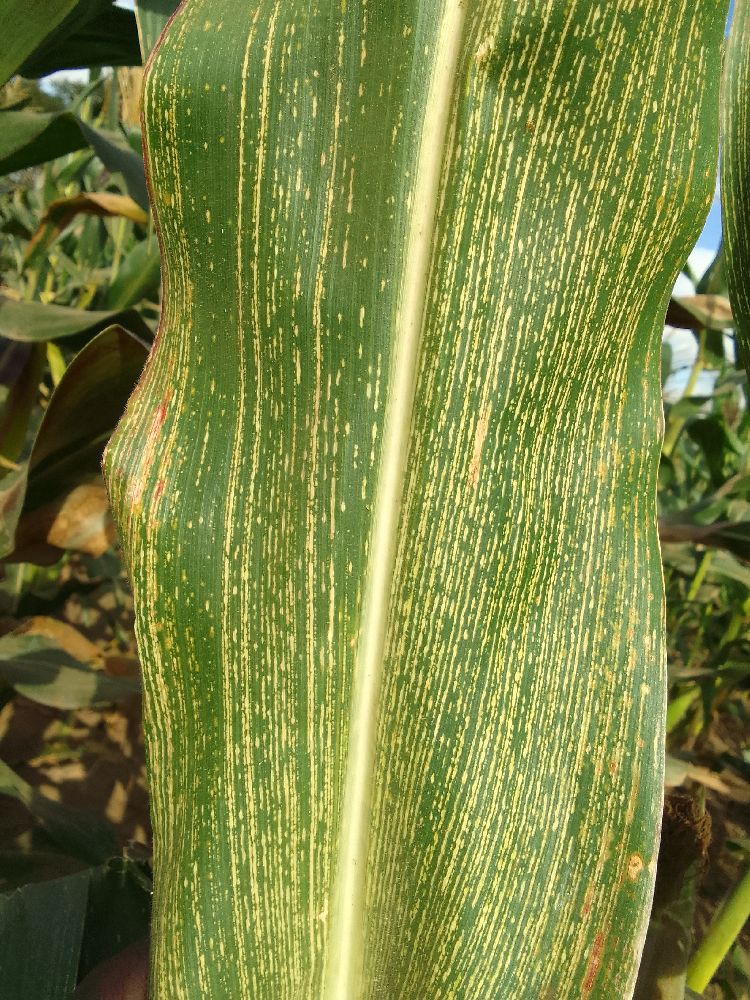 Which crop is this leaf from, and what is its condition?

maize, maize streak virus
